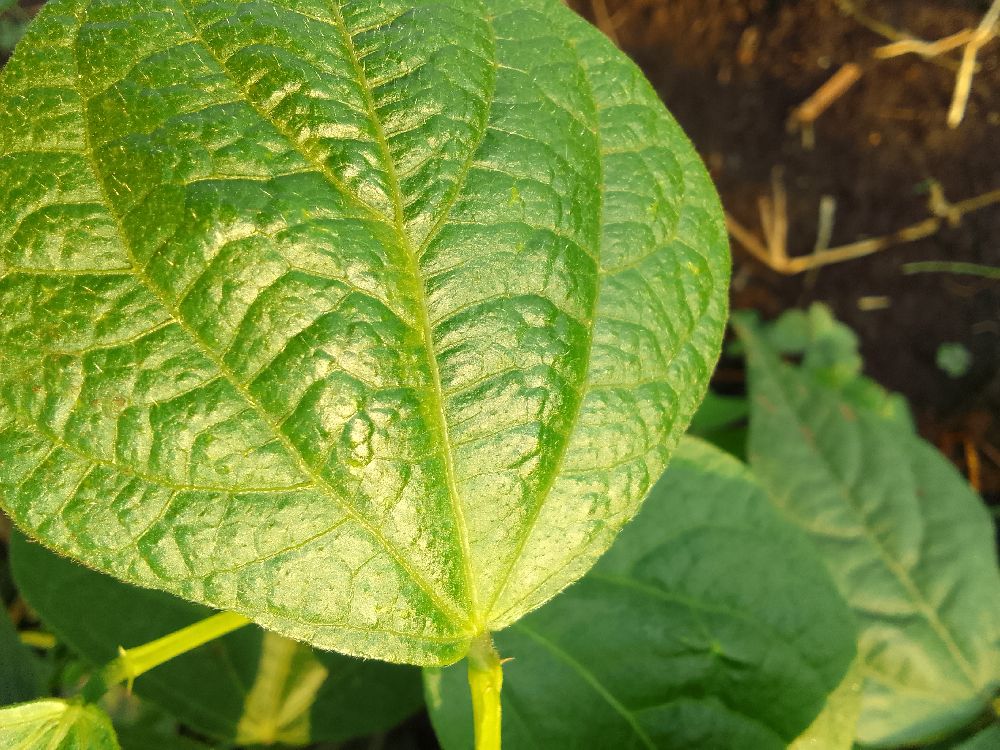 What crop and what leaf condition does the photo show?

common bean, healthy
